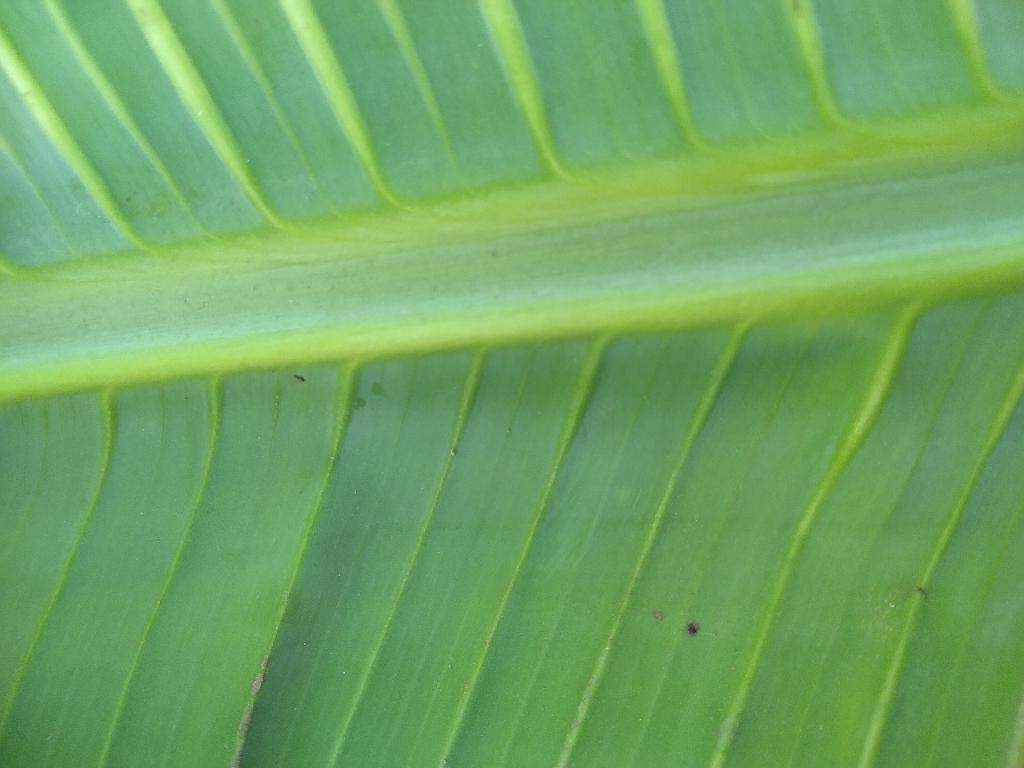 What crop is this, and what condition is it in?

banana, healthy
